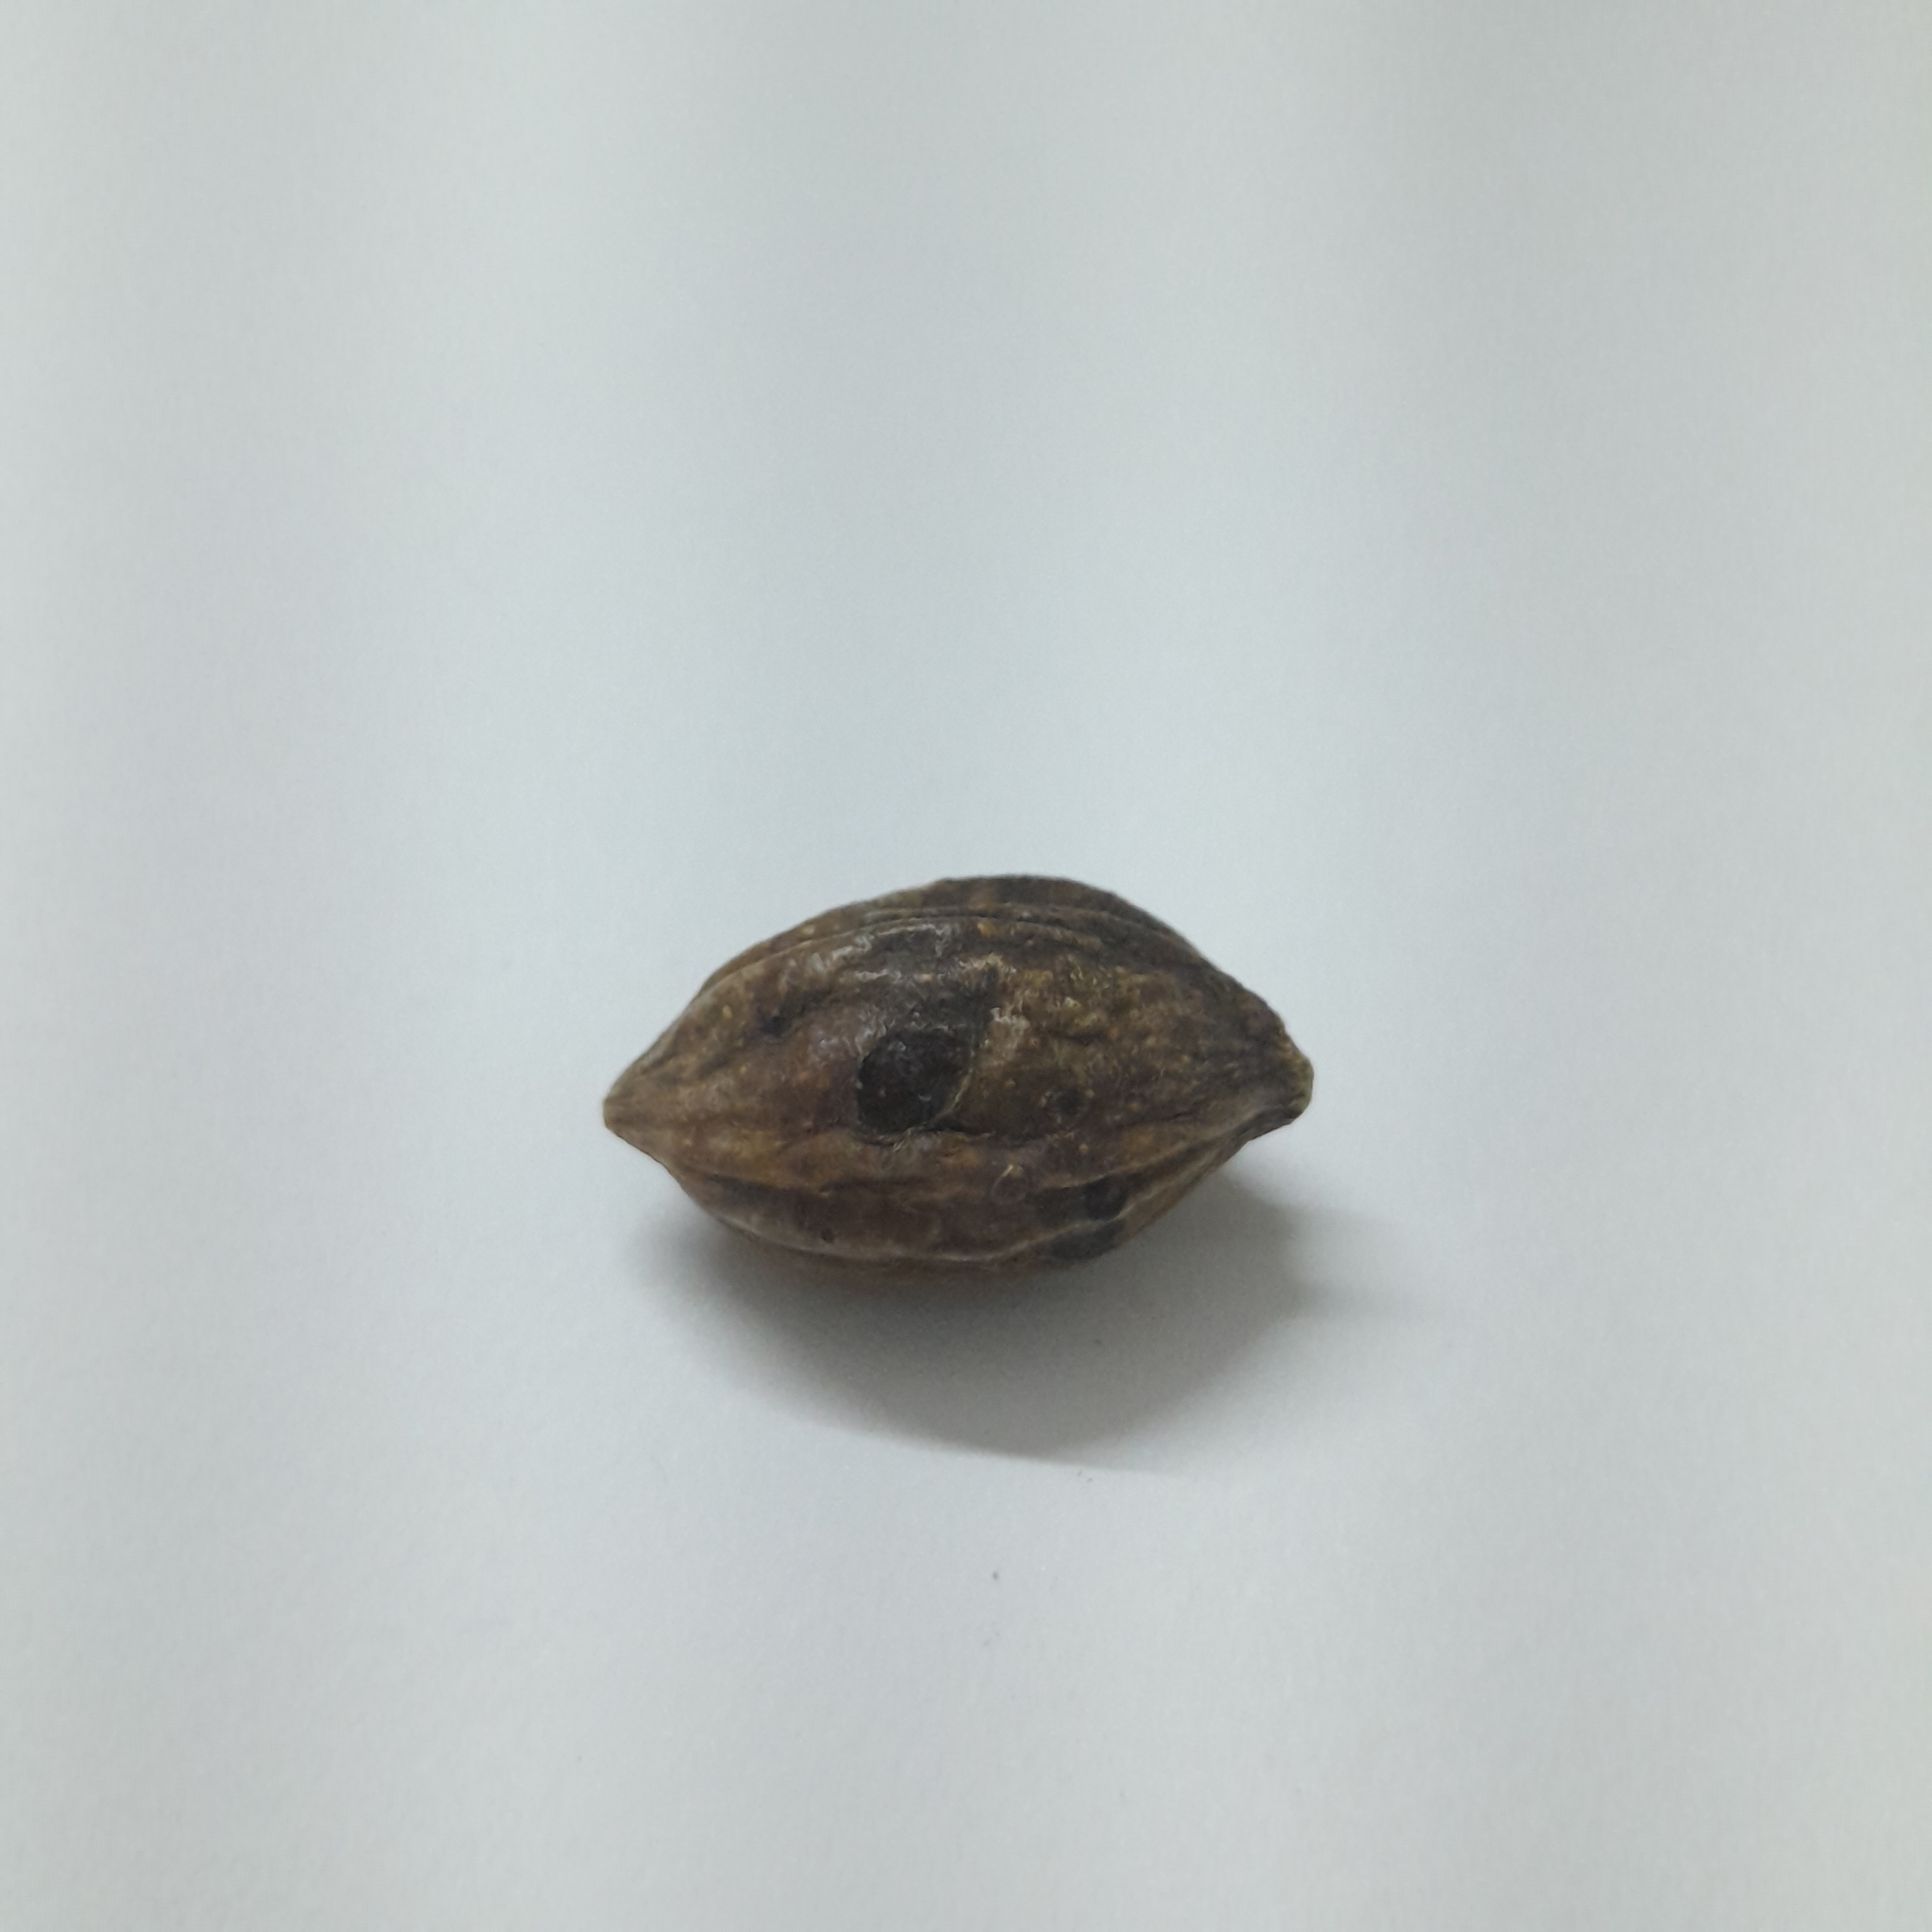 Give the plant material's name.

hirdaa
